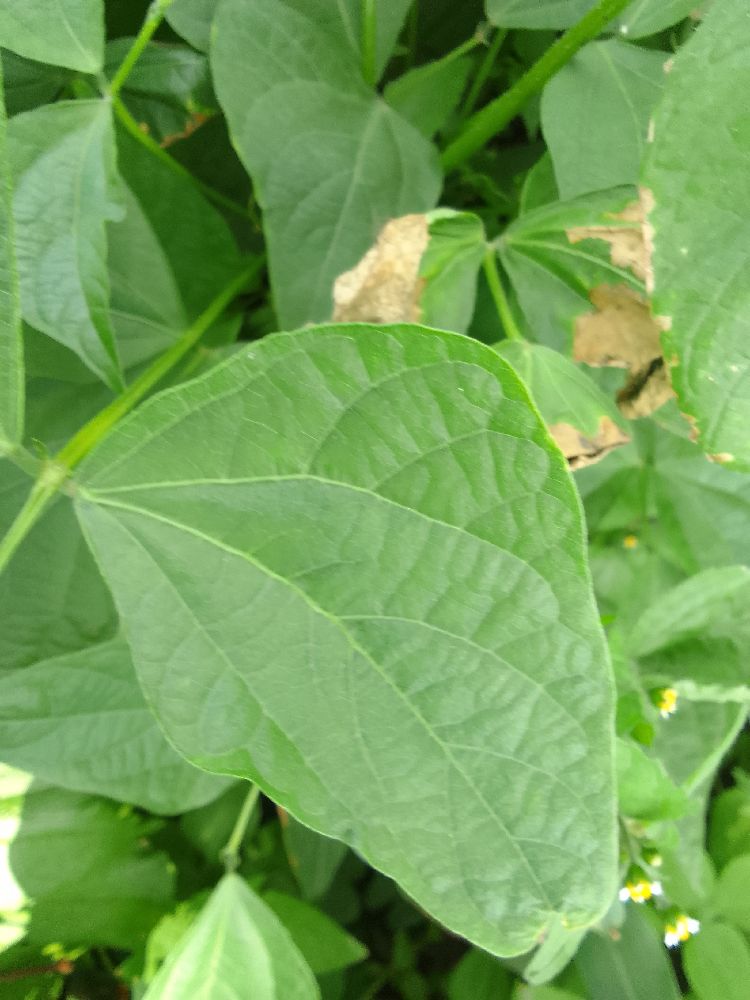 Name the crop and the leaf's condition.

common bean, healthy
